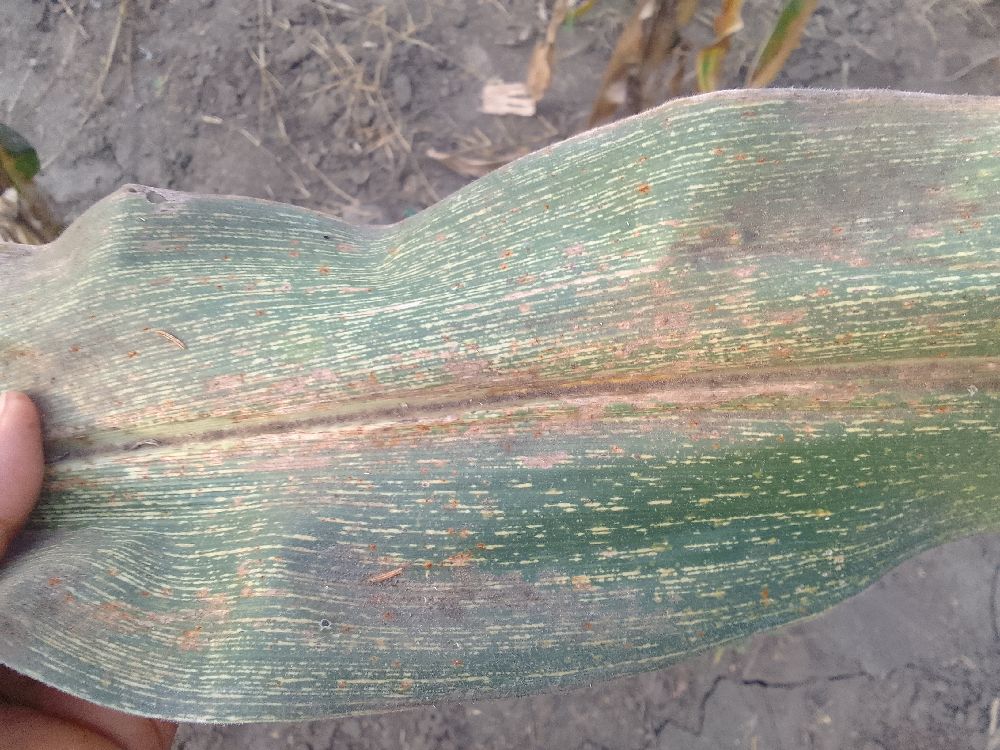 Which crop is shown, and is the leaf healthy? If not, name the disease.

maize, maize streak virus
